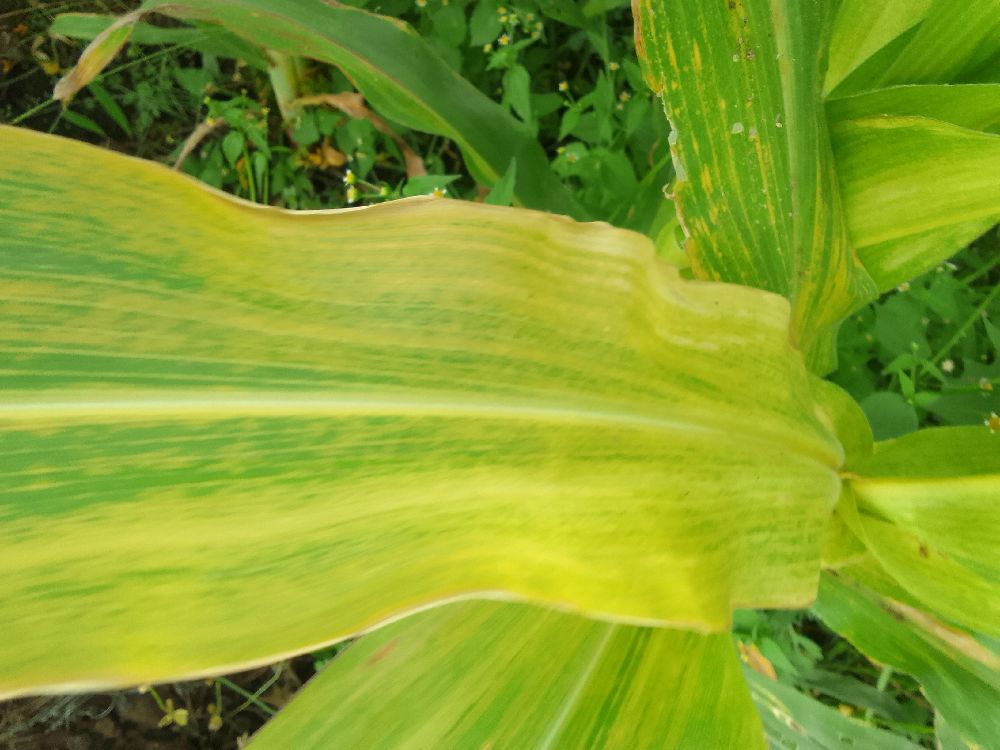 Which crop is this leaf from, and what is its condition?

maize, maize lethal necrosis
